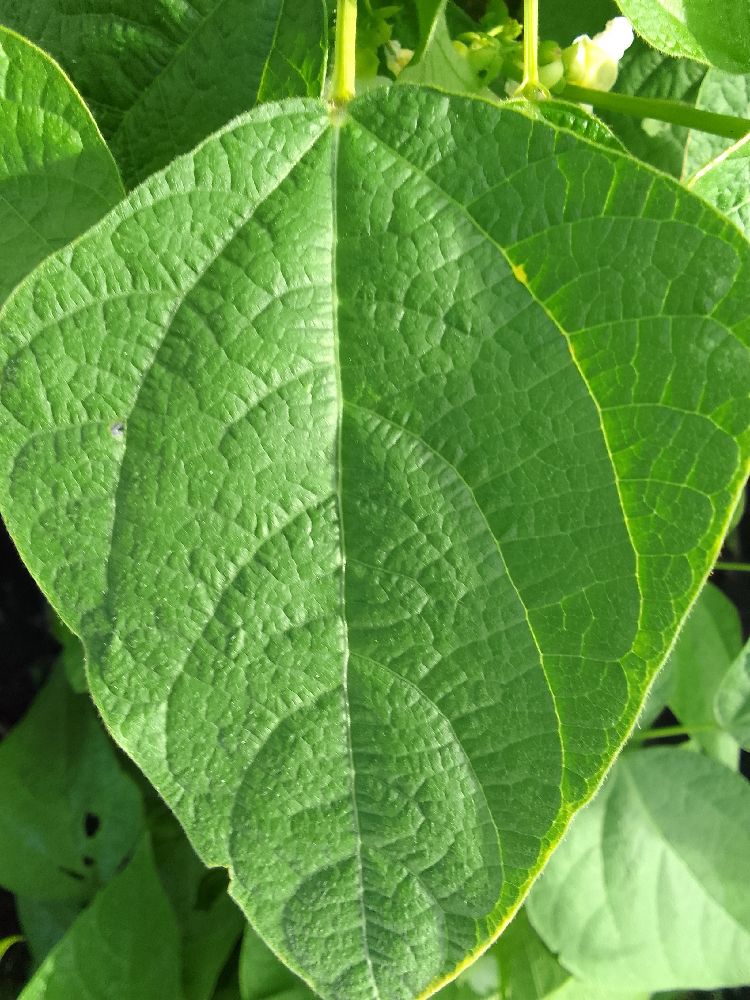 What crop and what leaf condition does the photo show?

common bean, healthy
